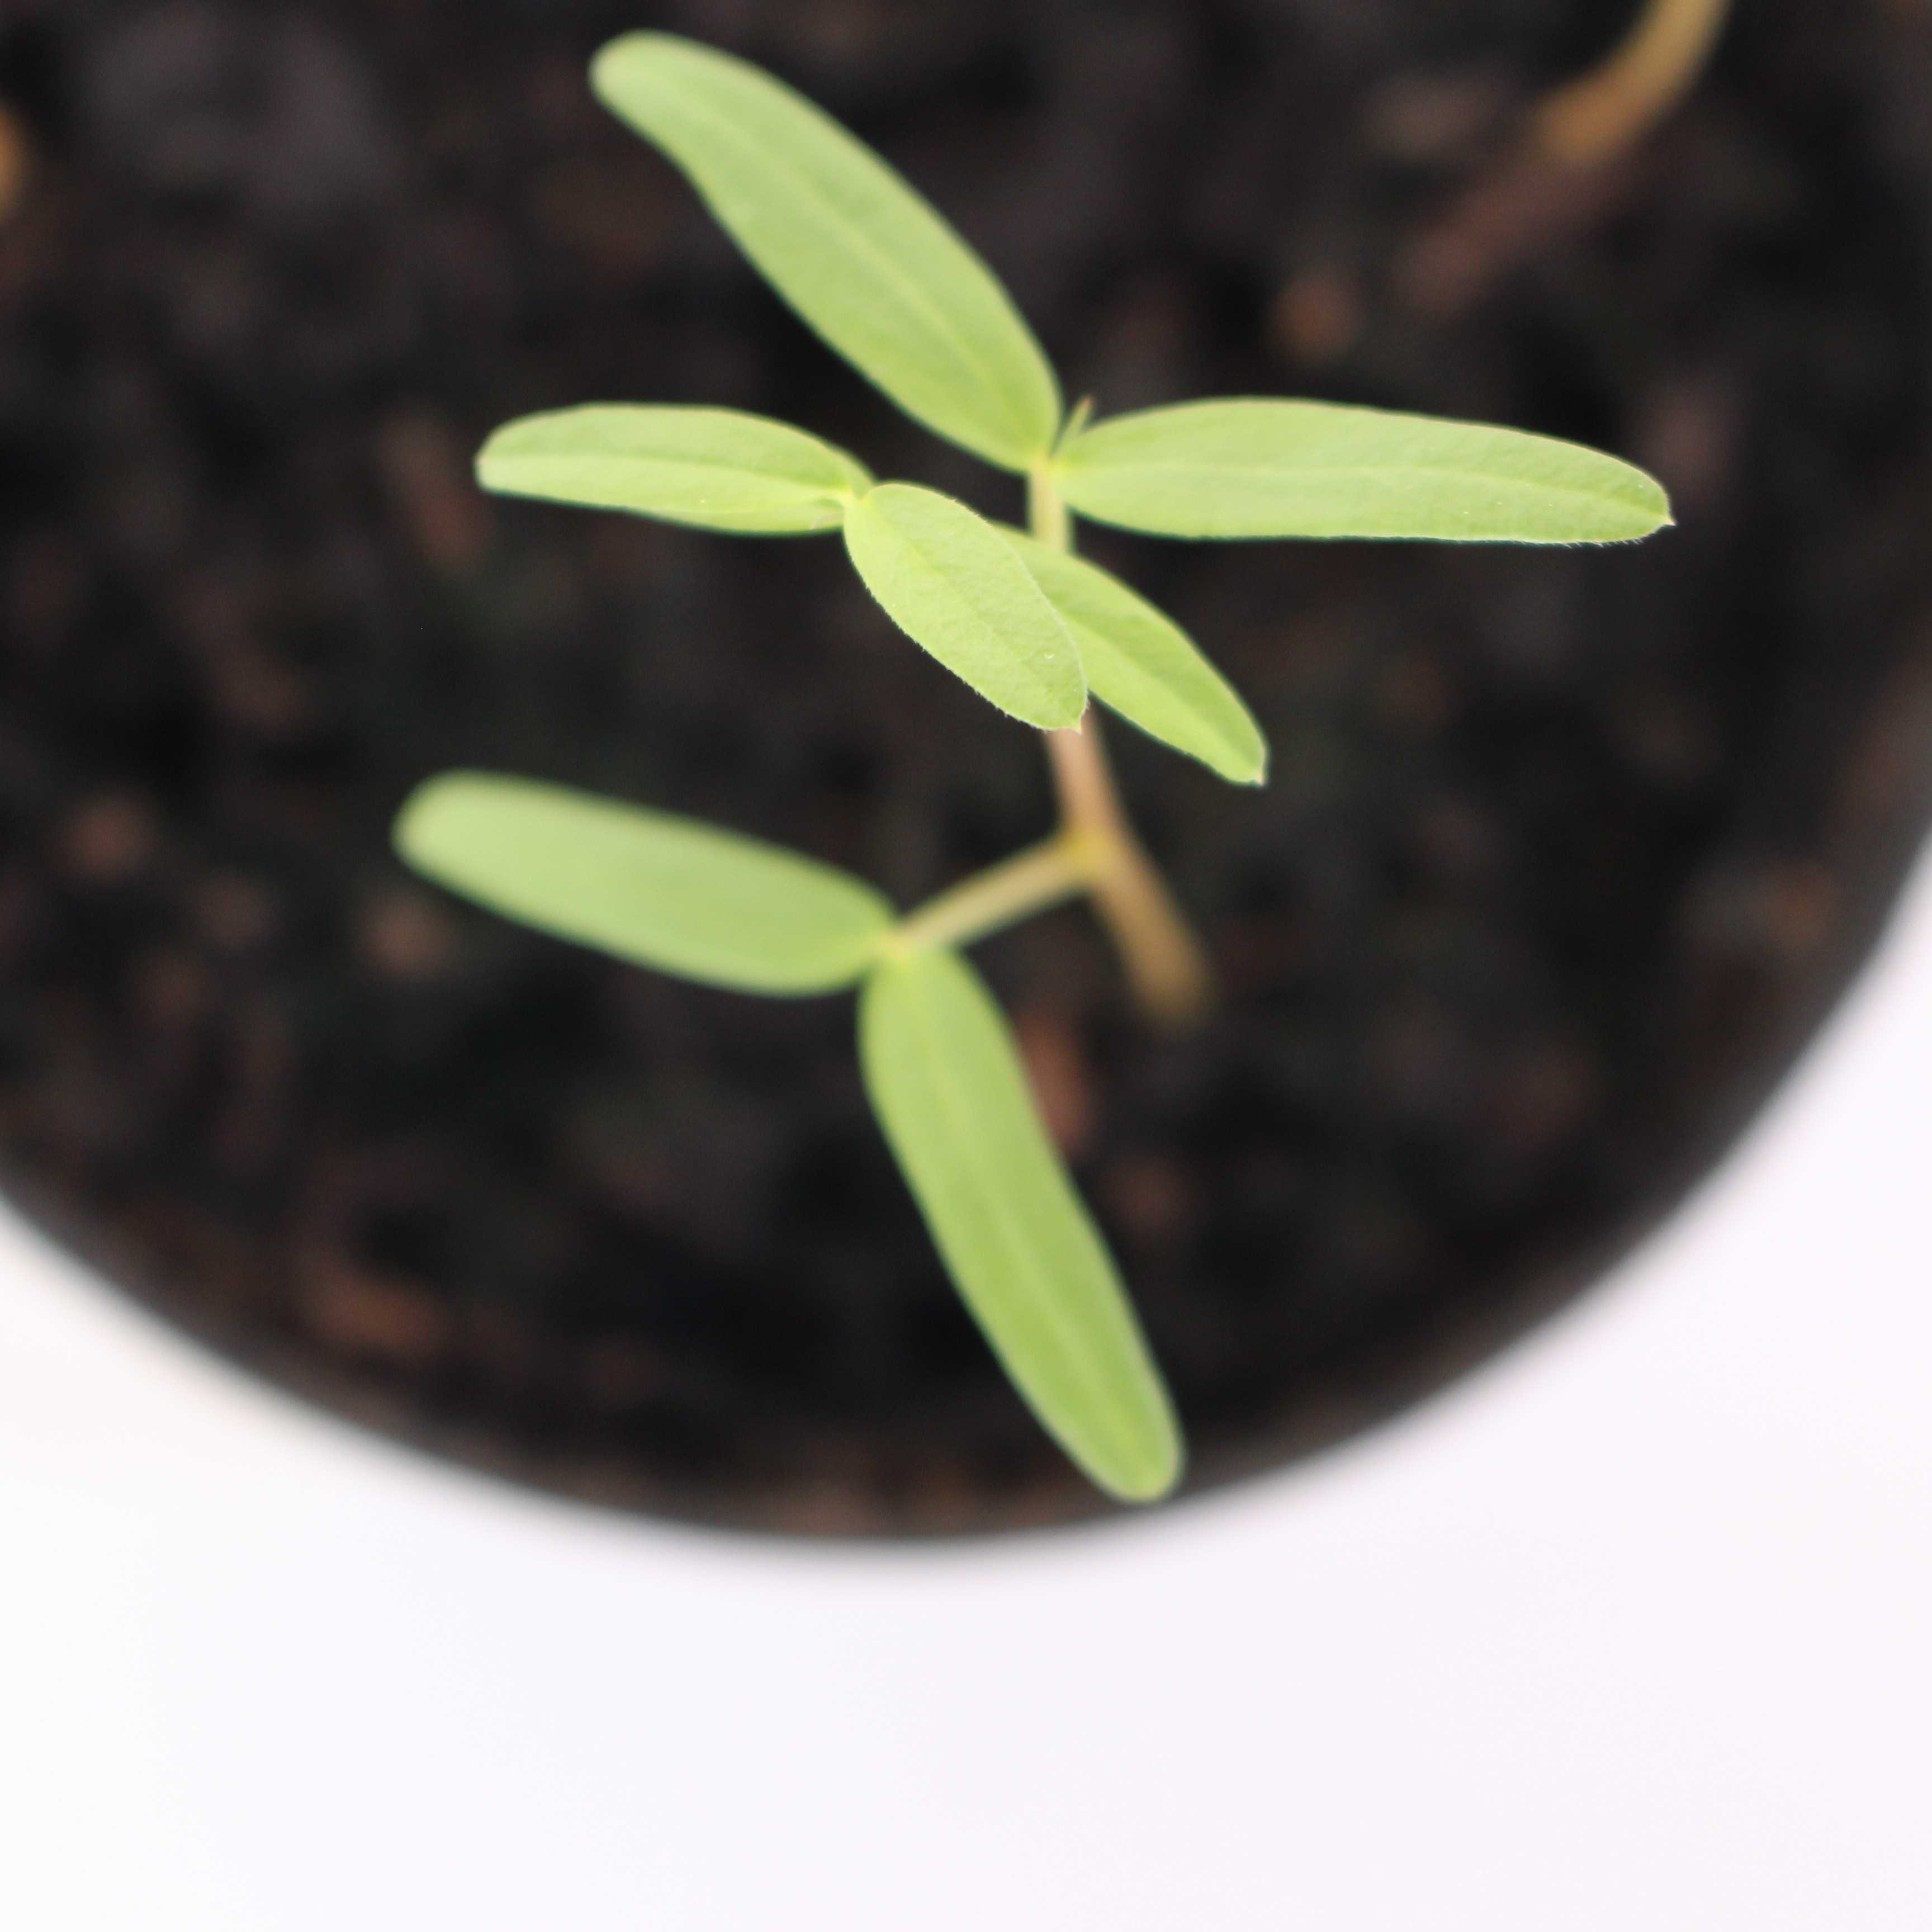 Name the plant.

Vicia sativa
